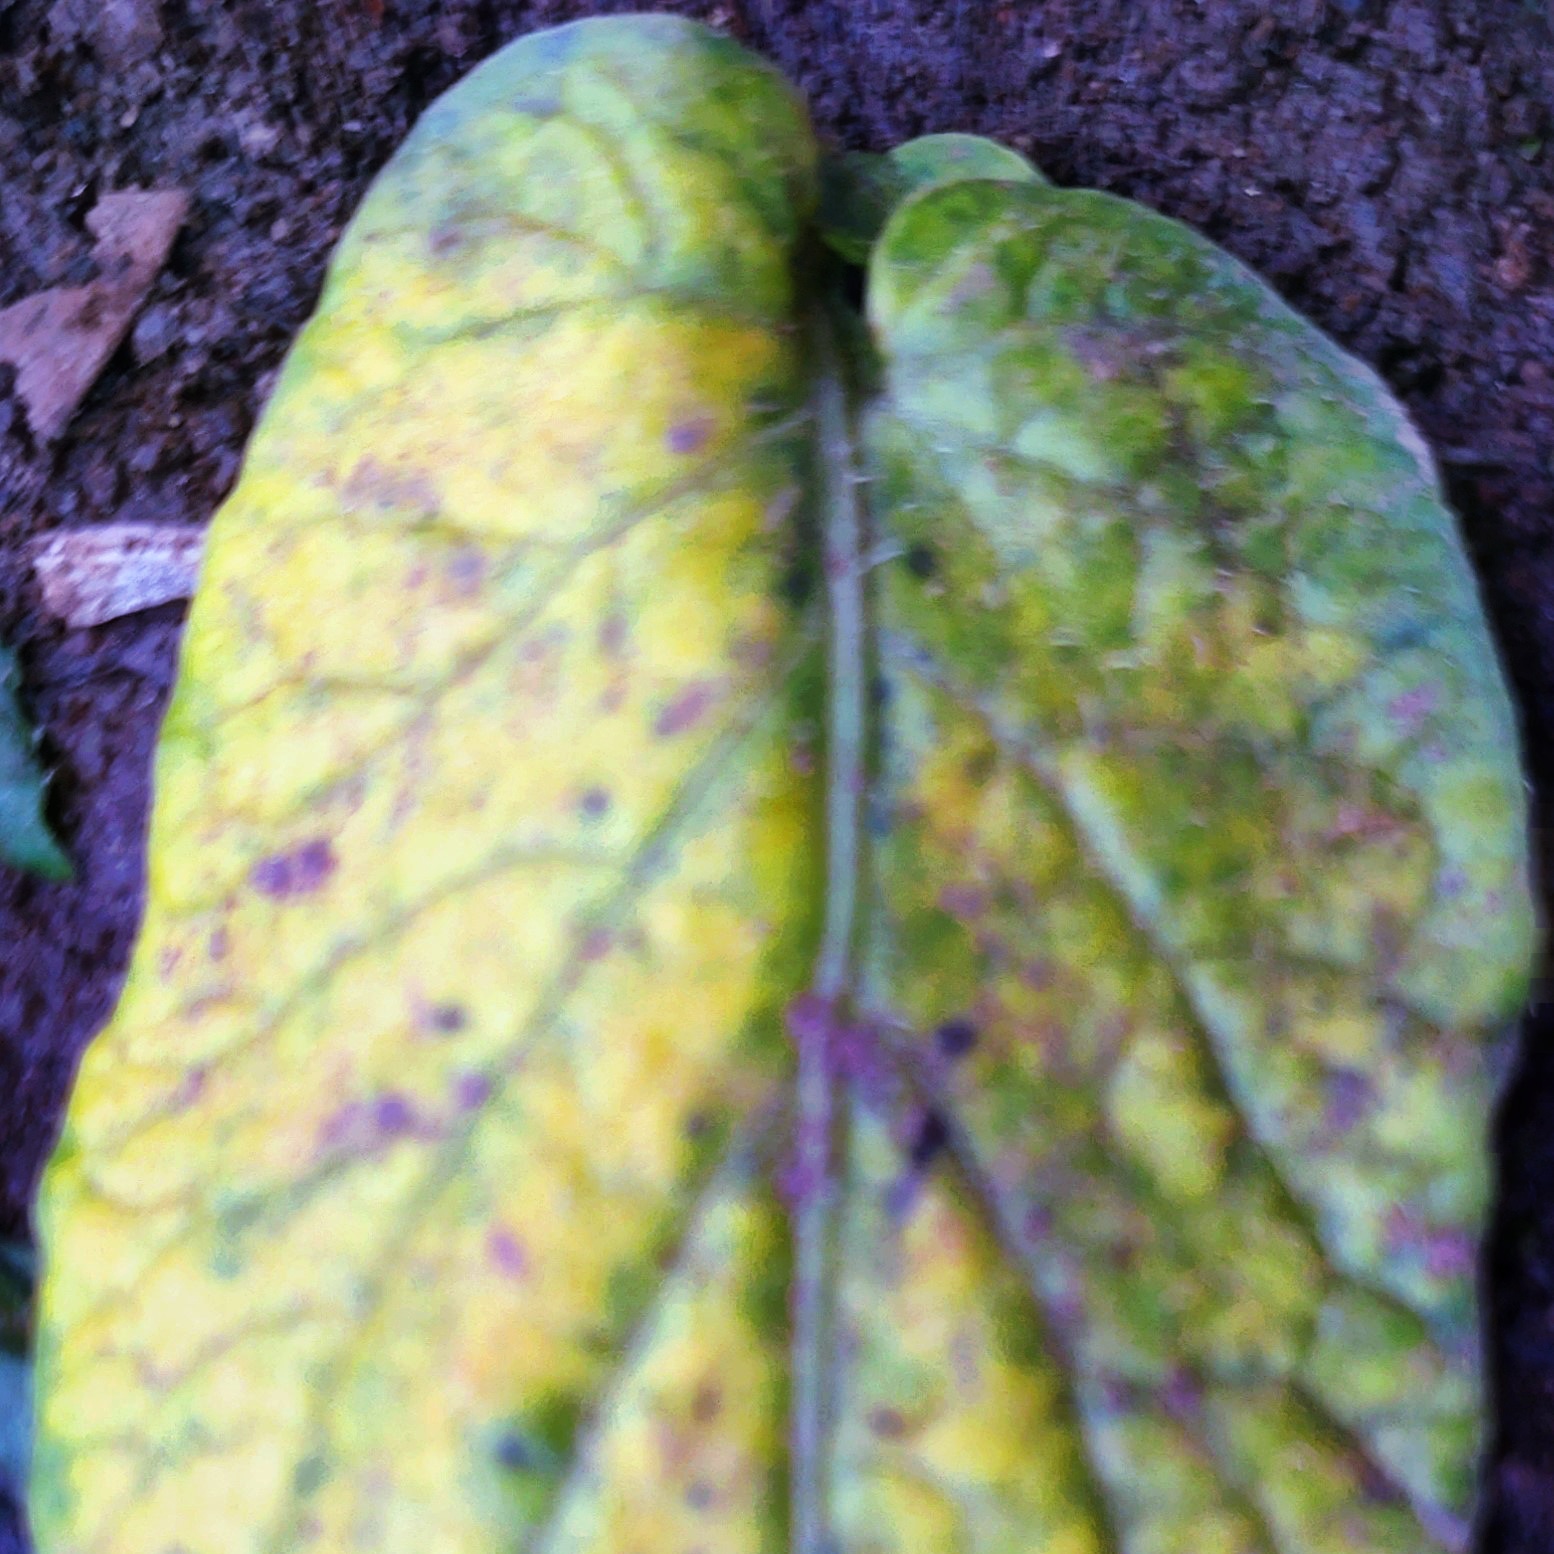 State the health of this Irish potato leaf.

late blight
